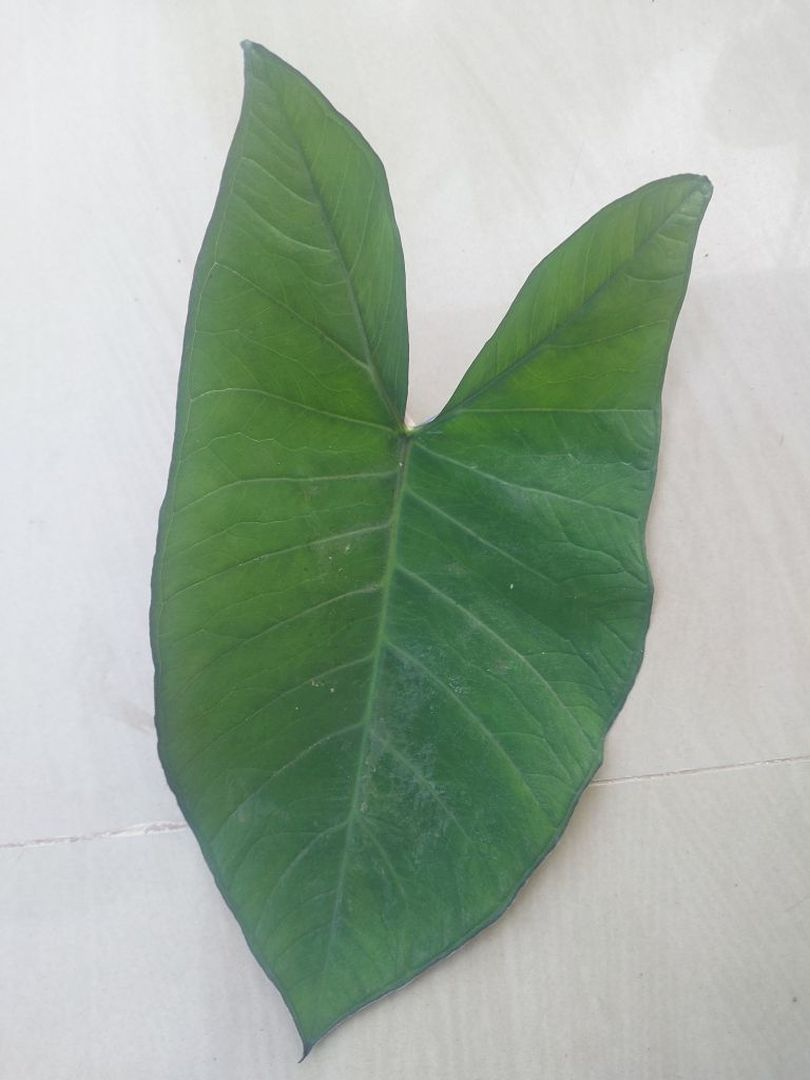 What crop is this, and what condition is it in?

taro, healthy
